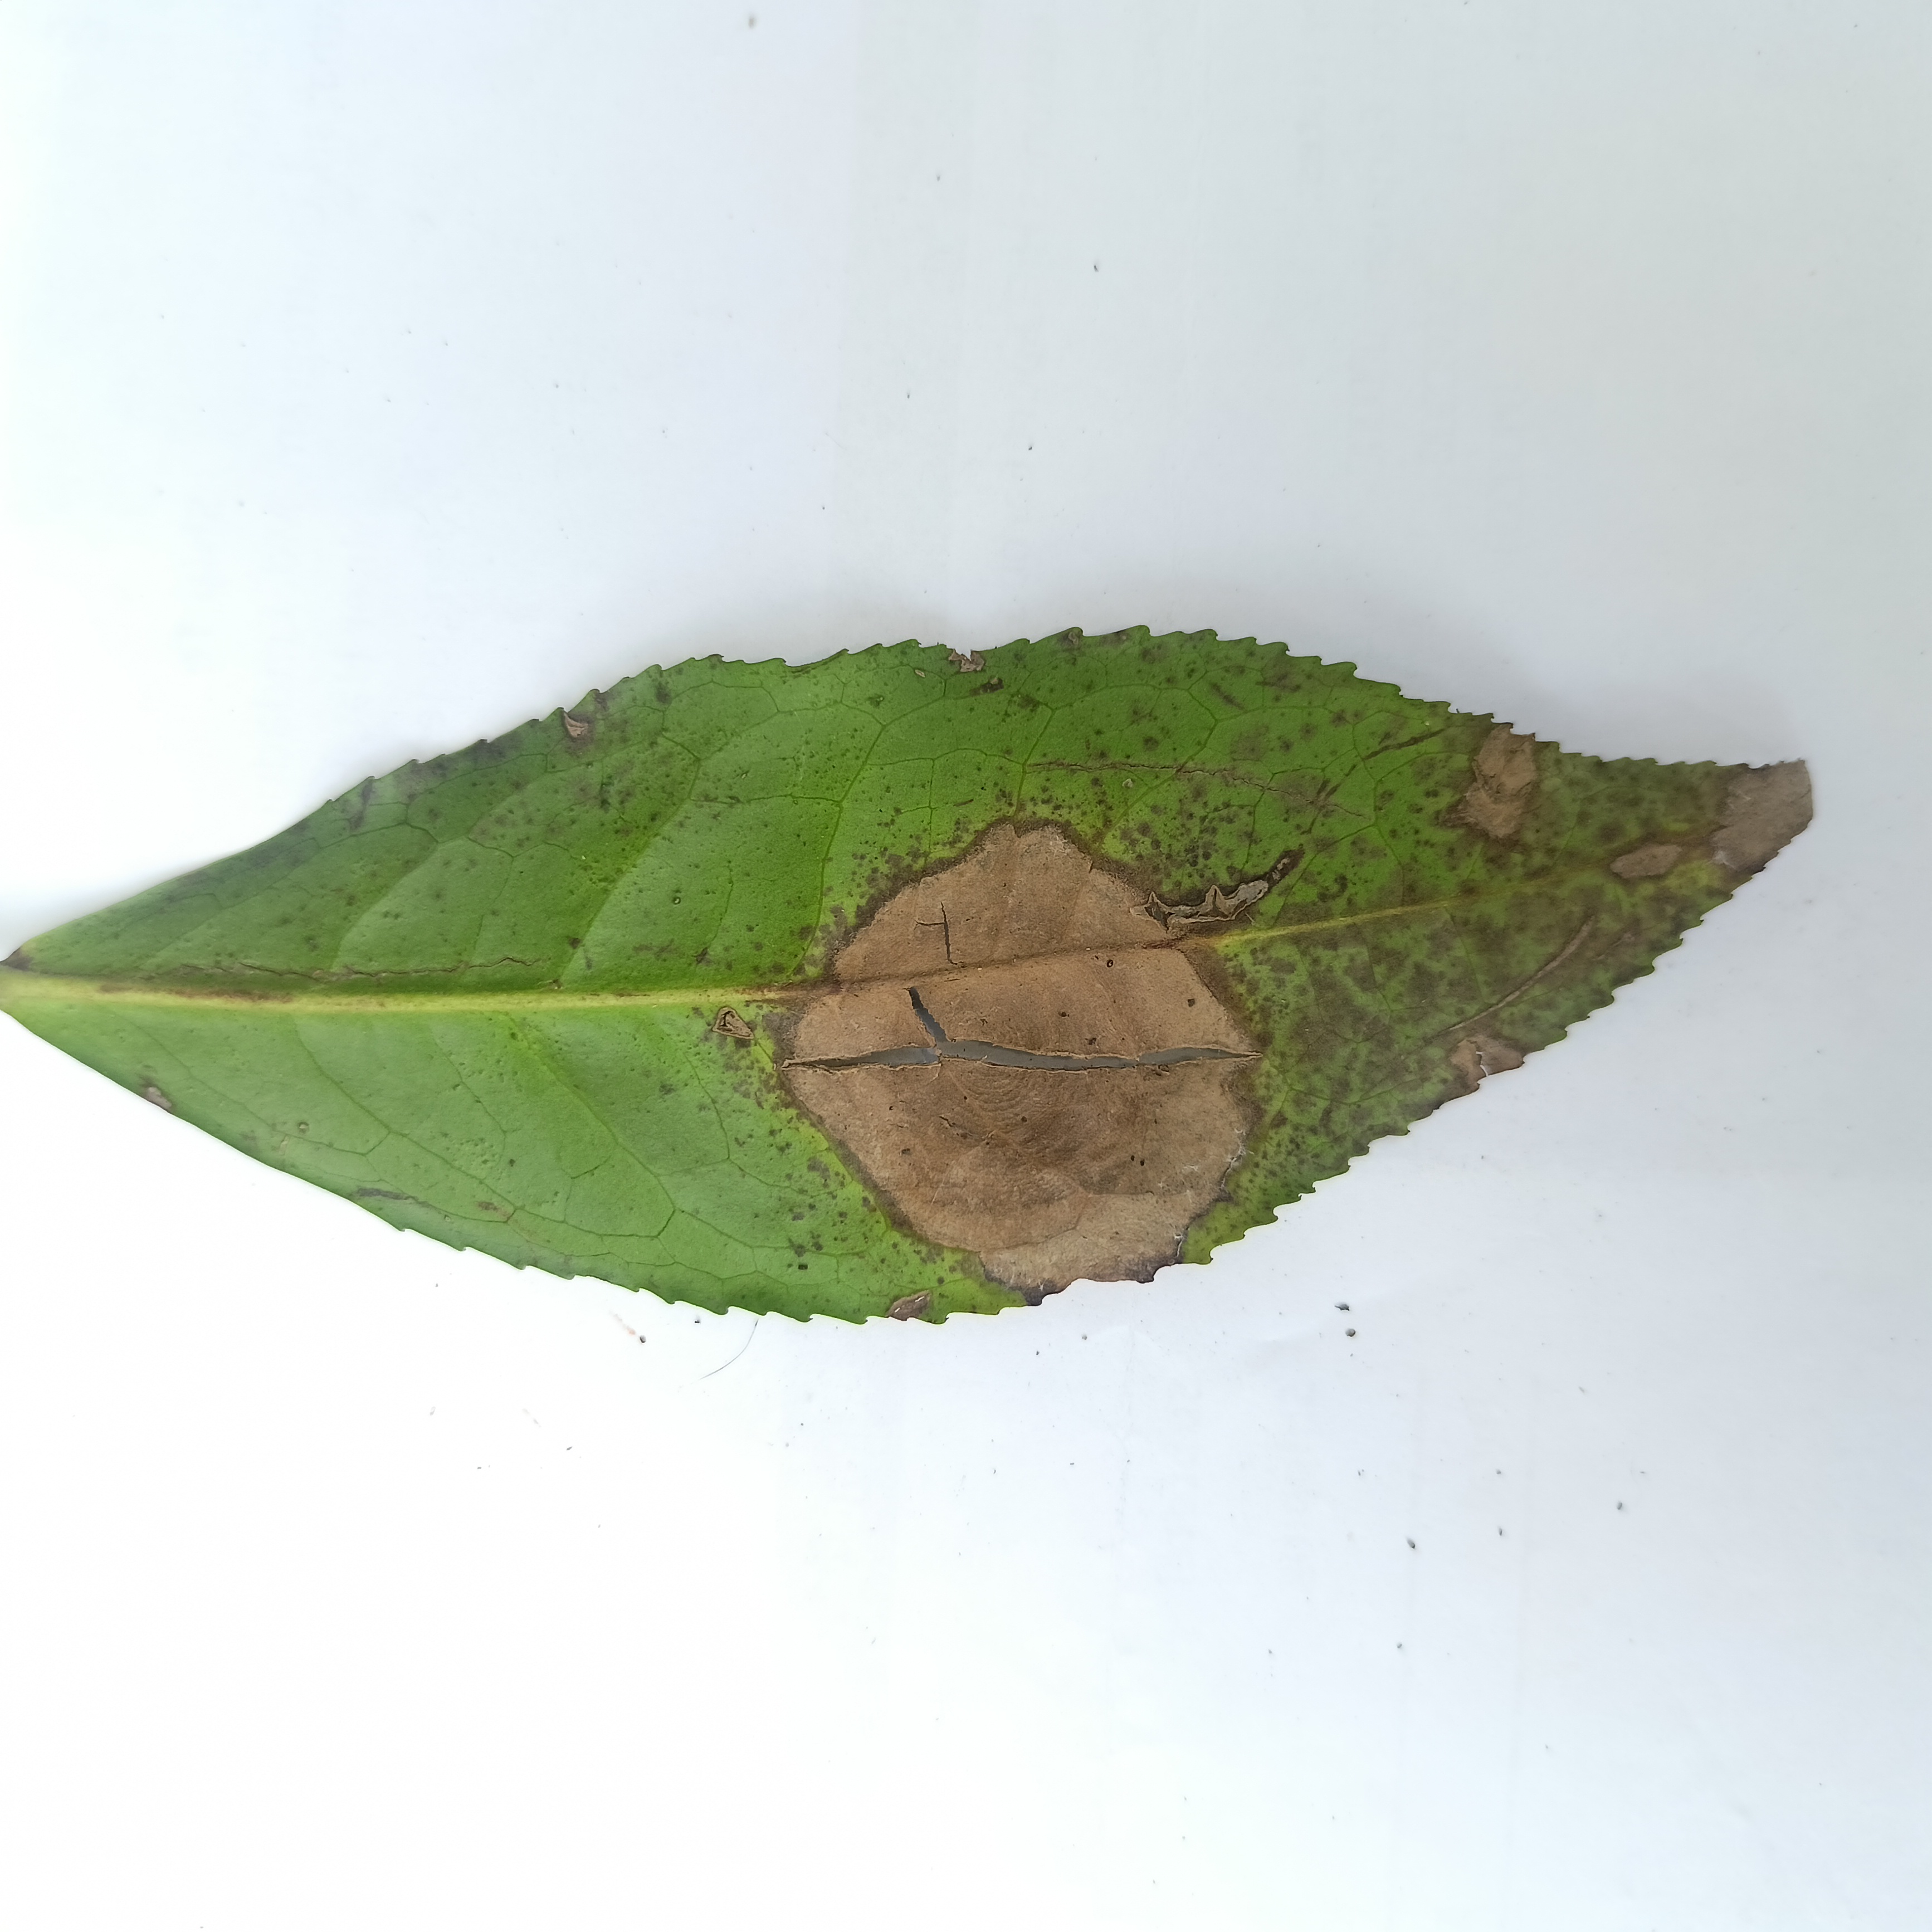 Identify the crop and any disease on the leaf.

tea, brown blight
